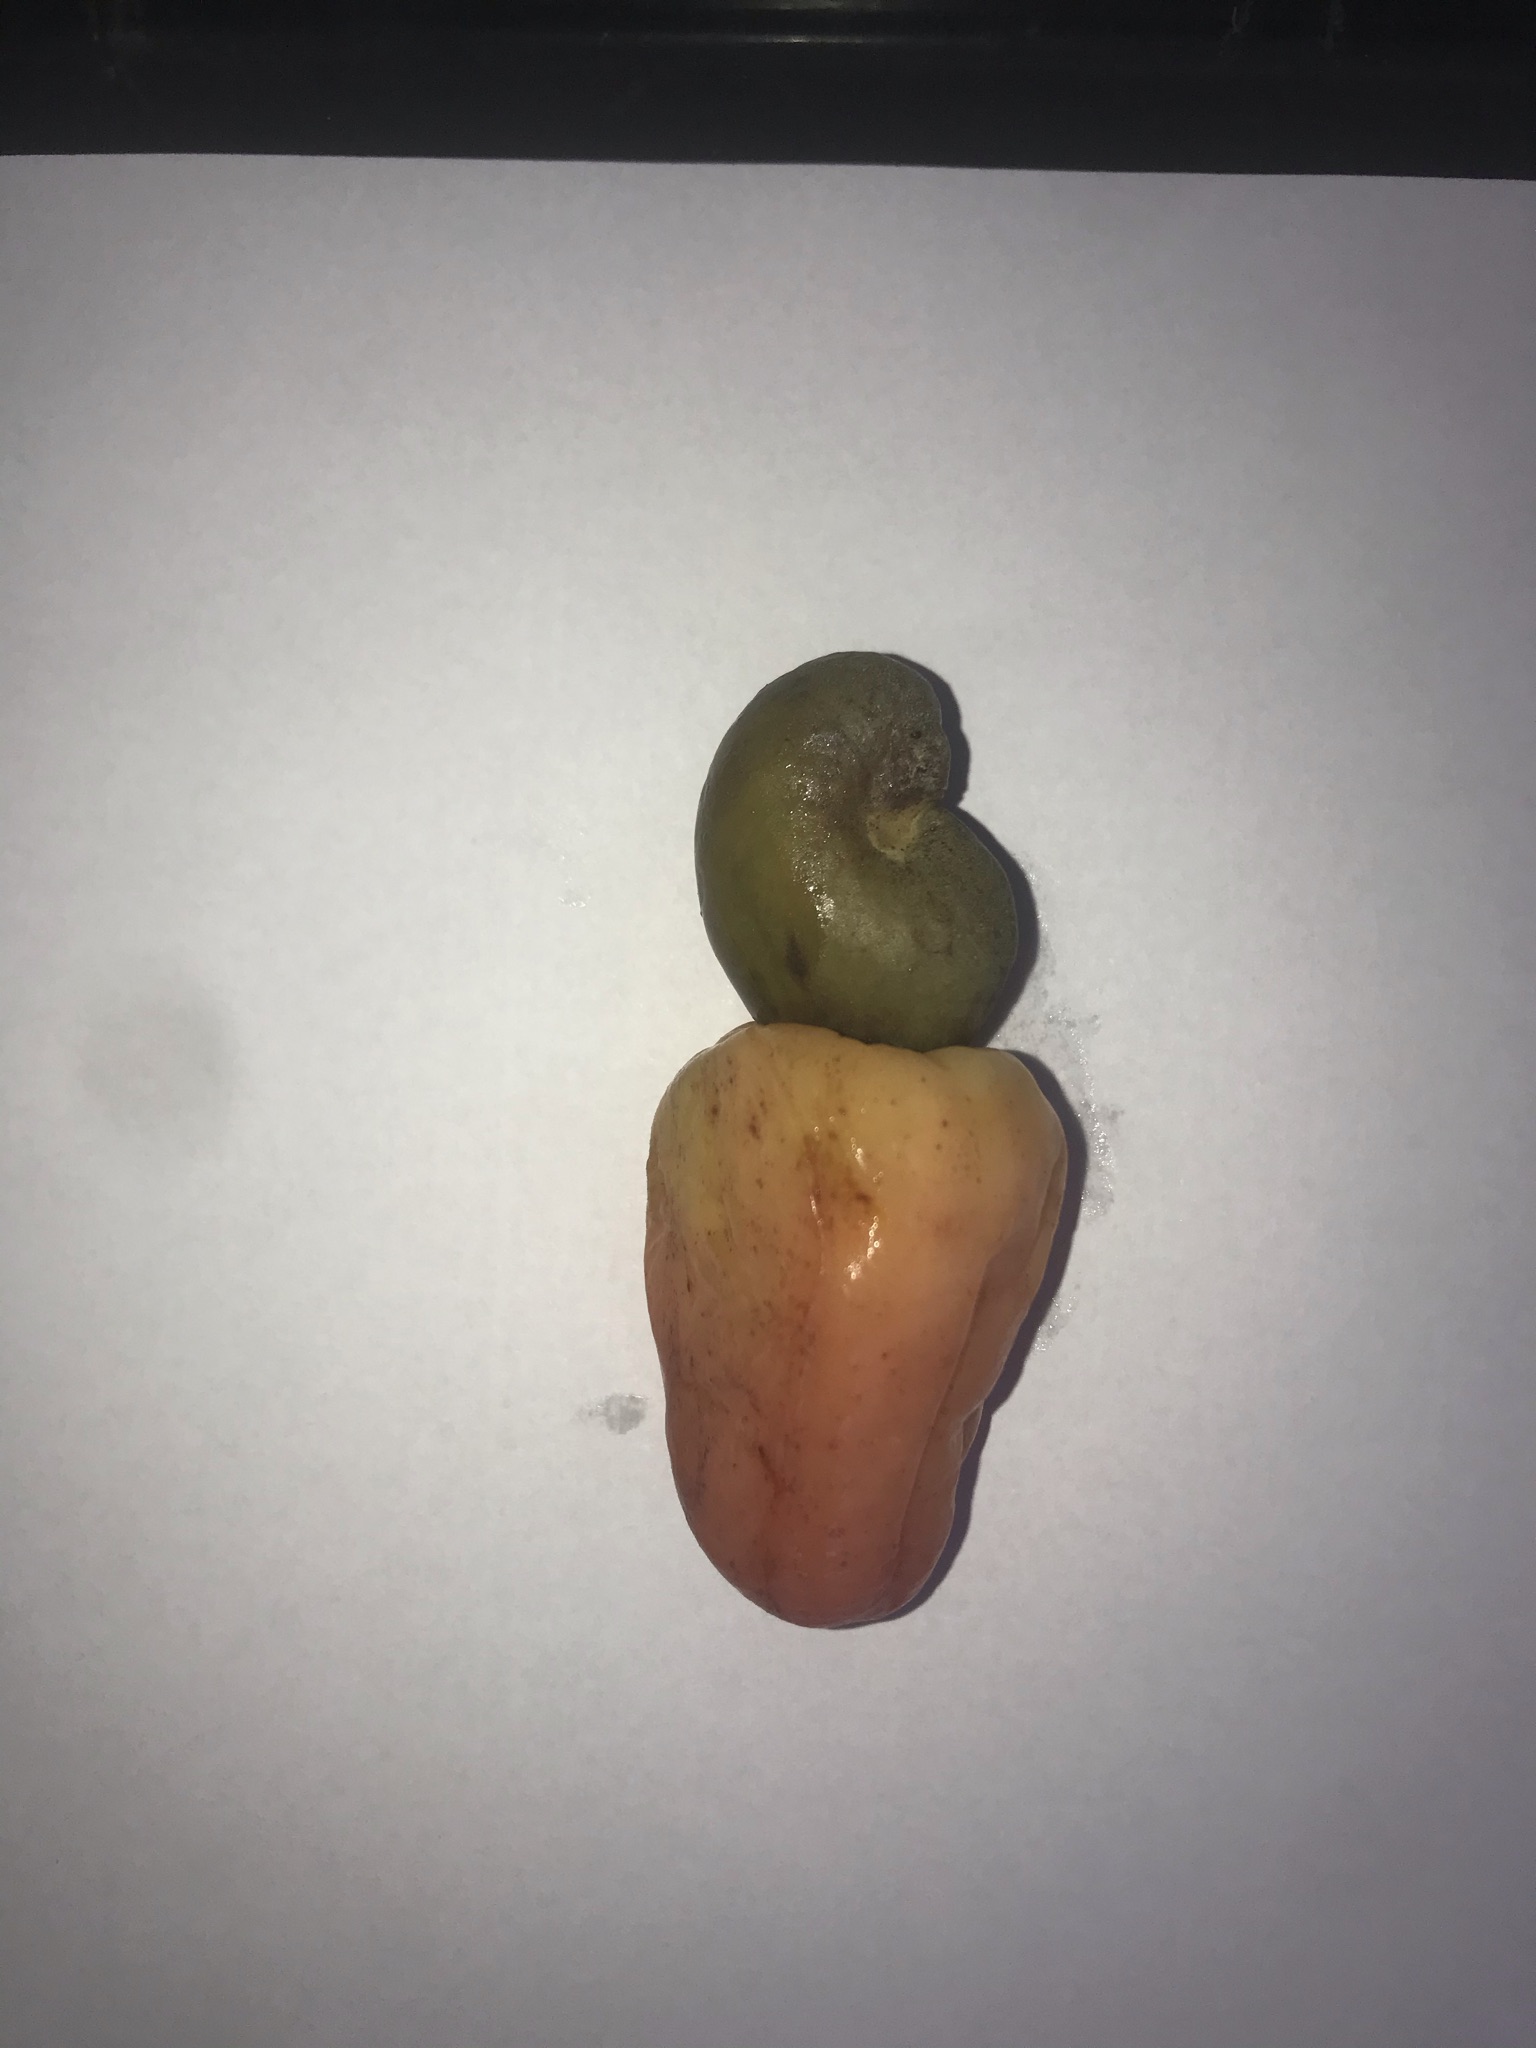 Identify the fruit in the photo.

caju vermelho
